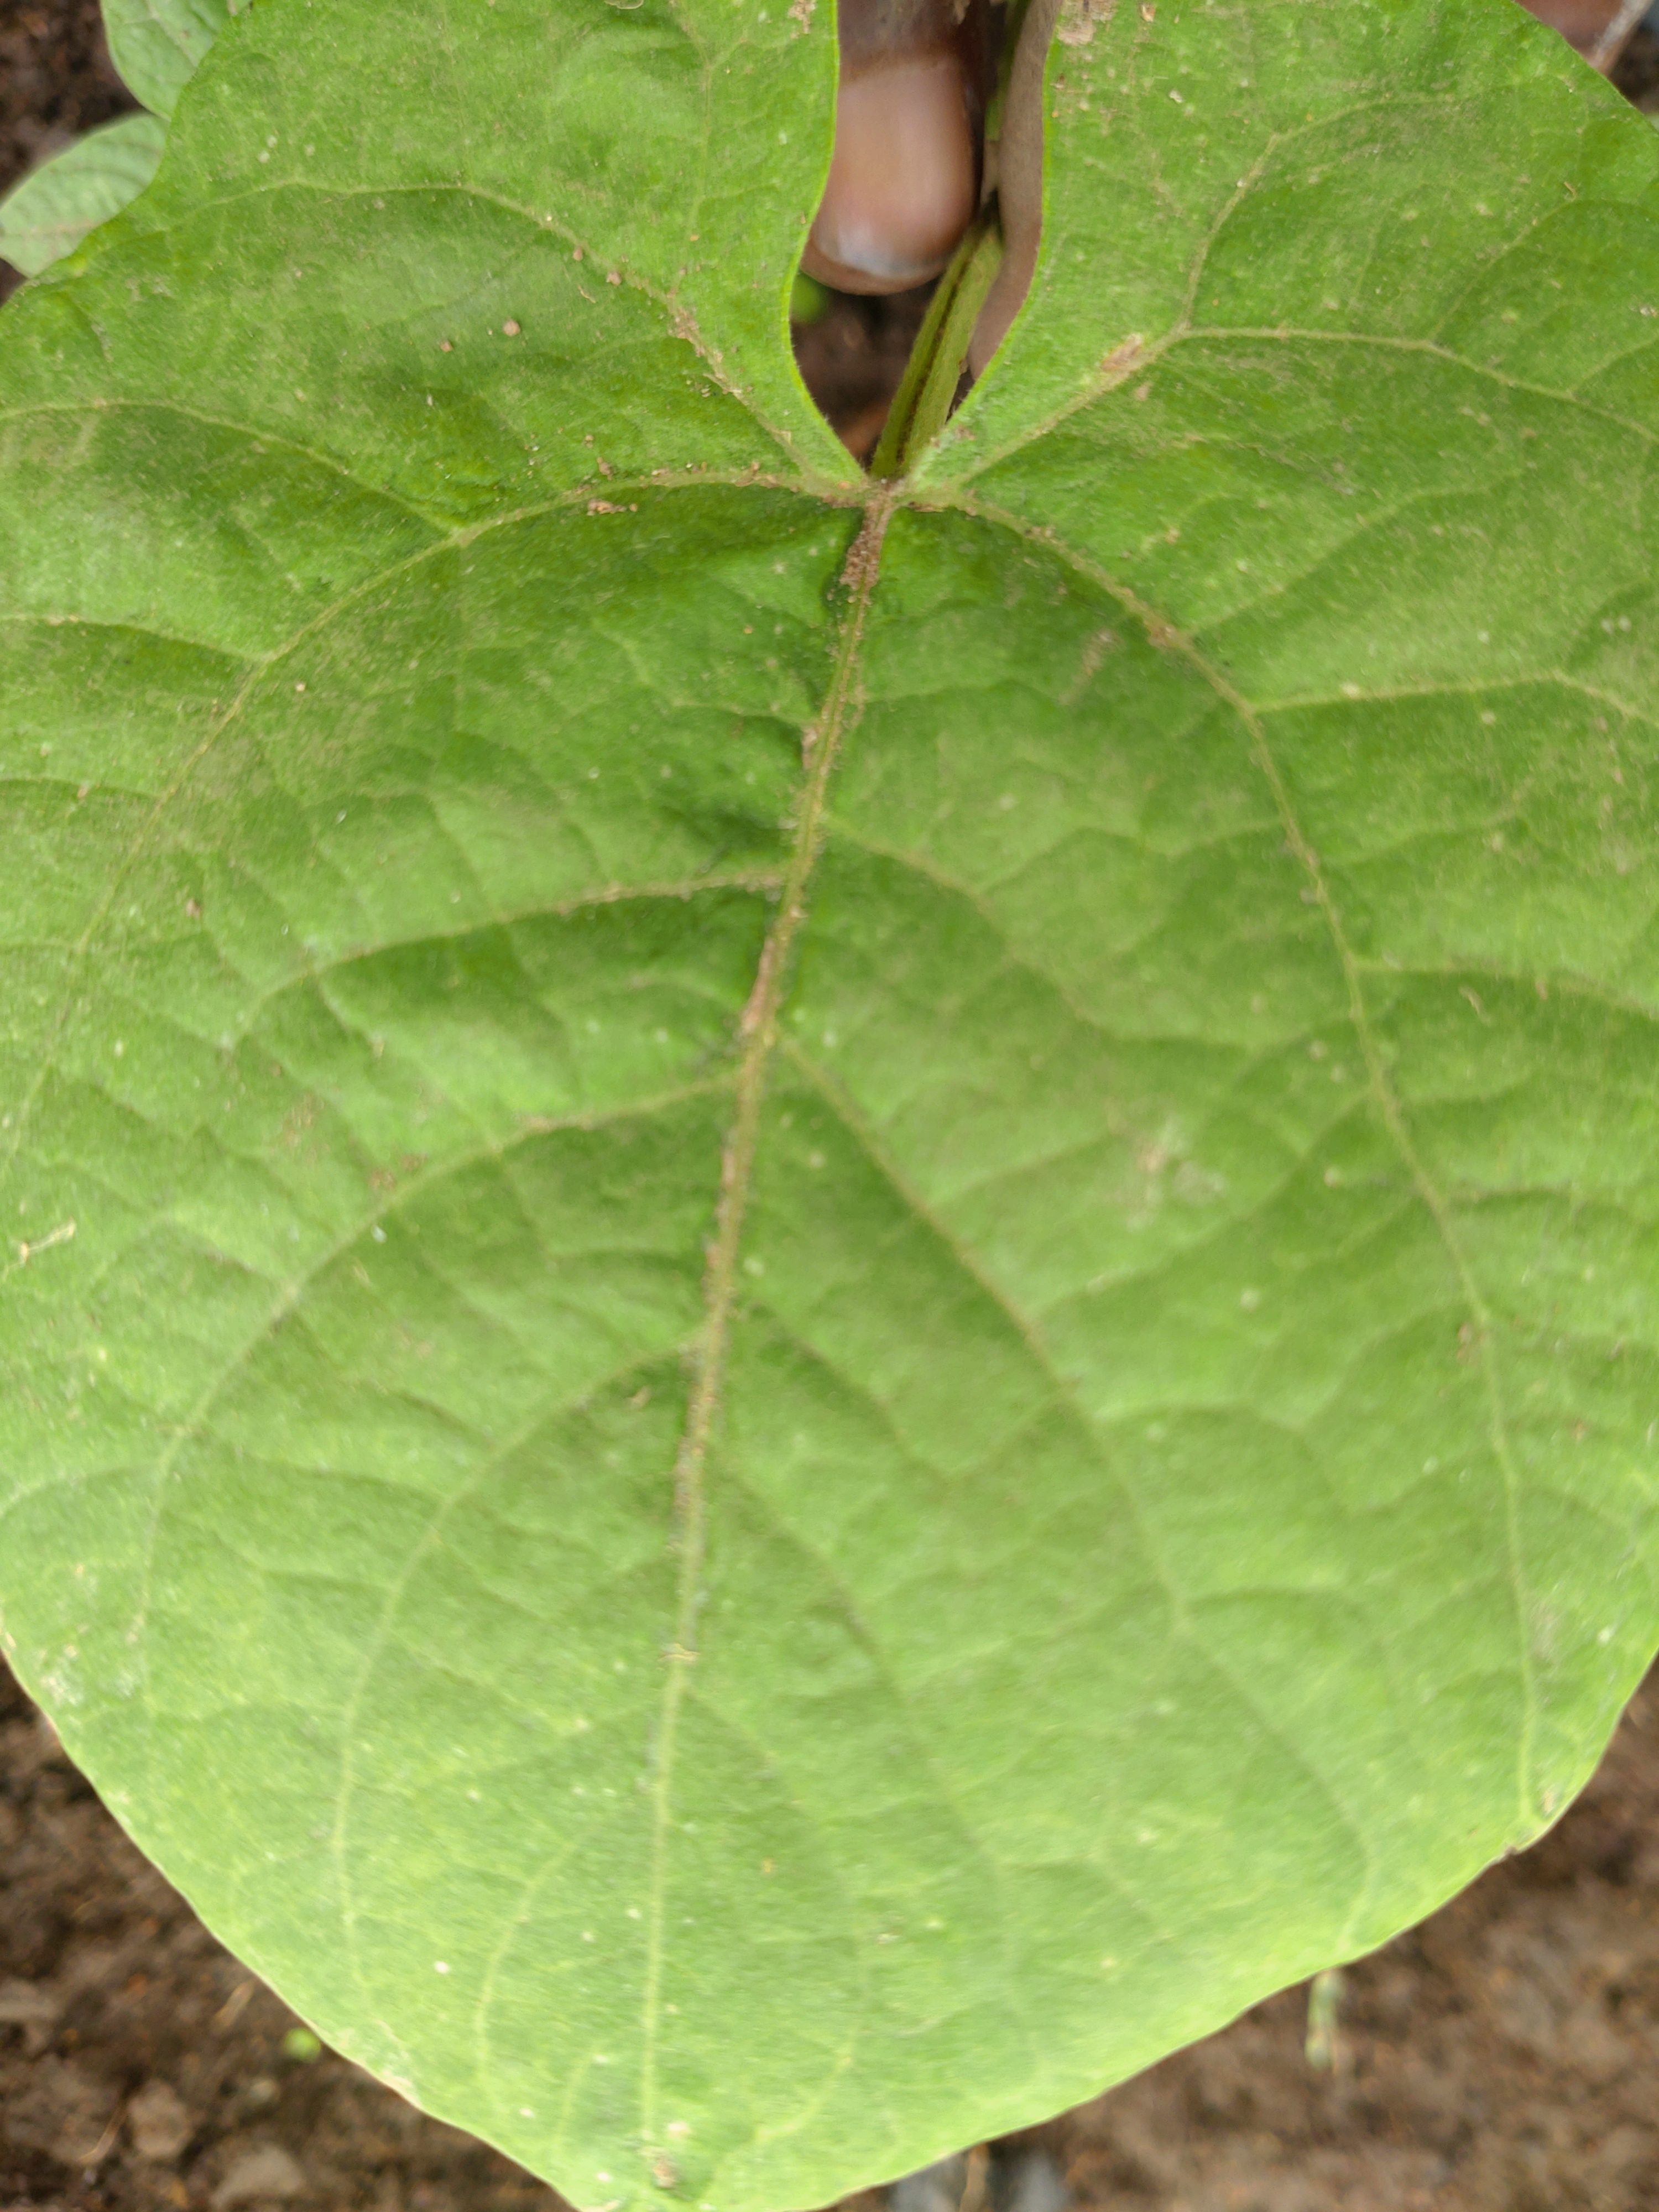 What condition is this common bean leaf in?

healthy
